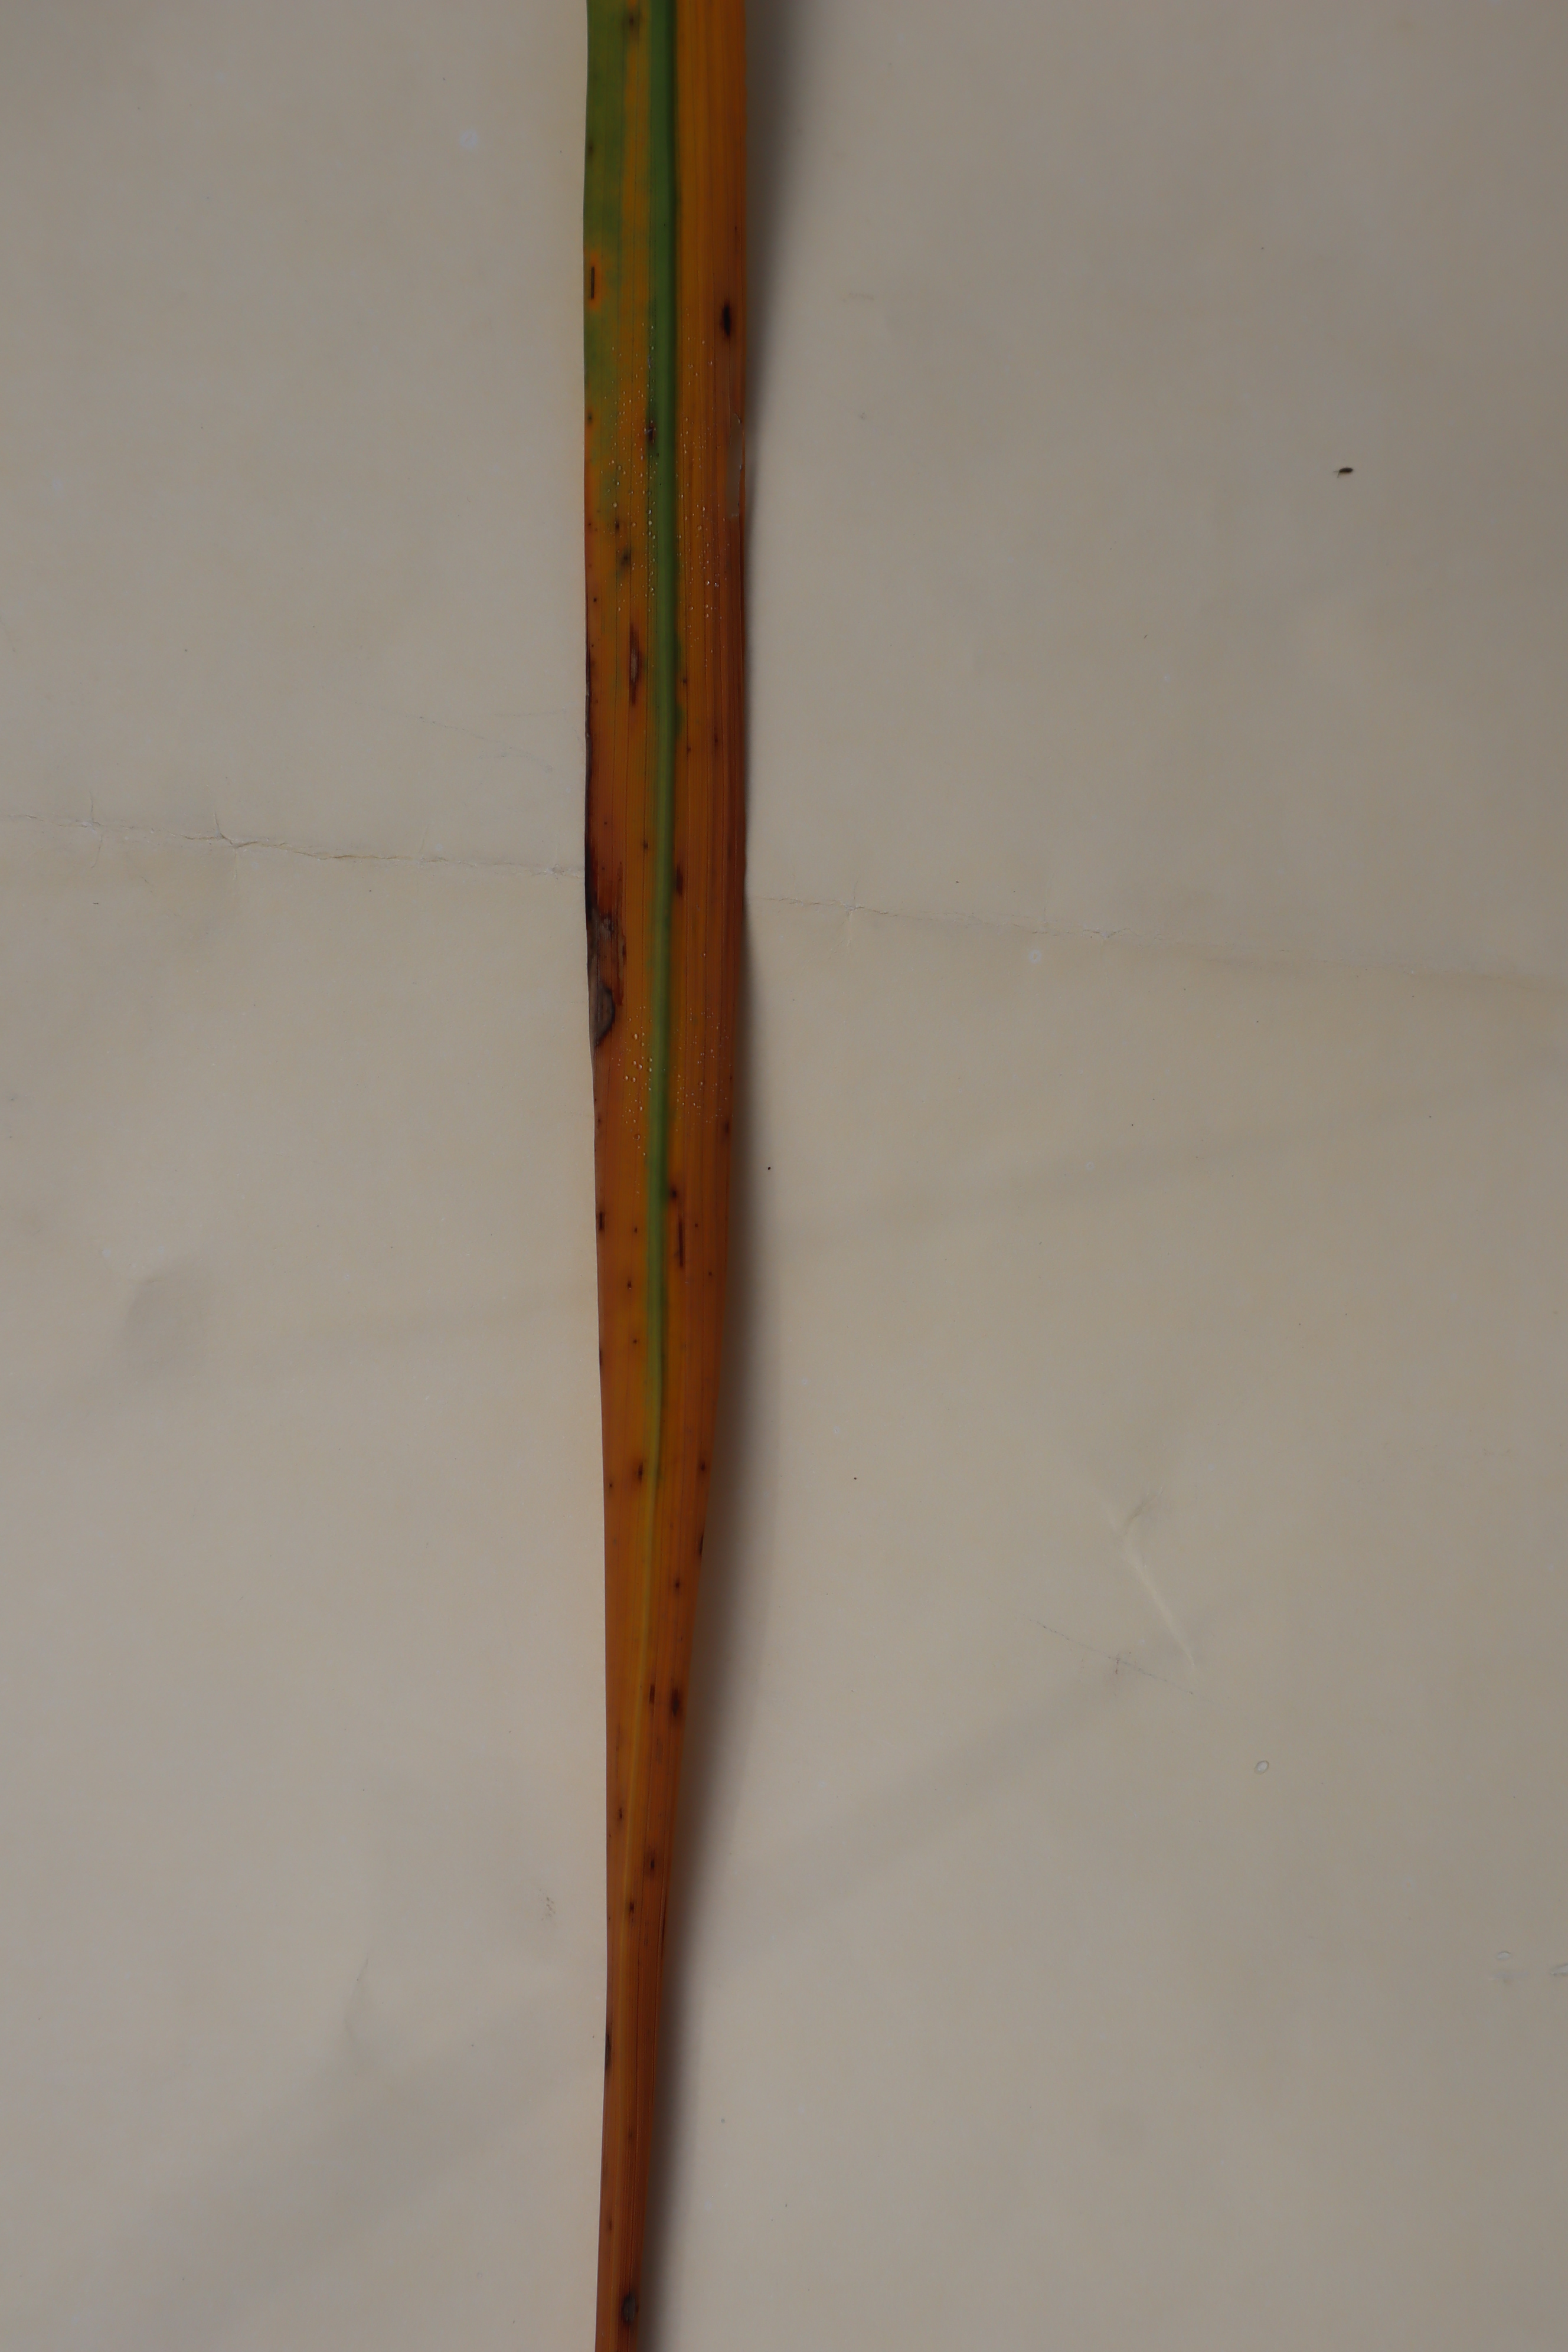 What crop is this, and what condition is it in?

rice, tungro virus disease
